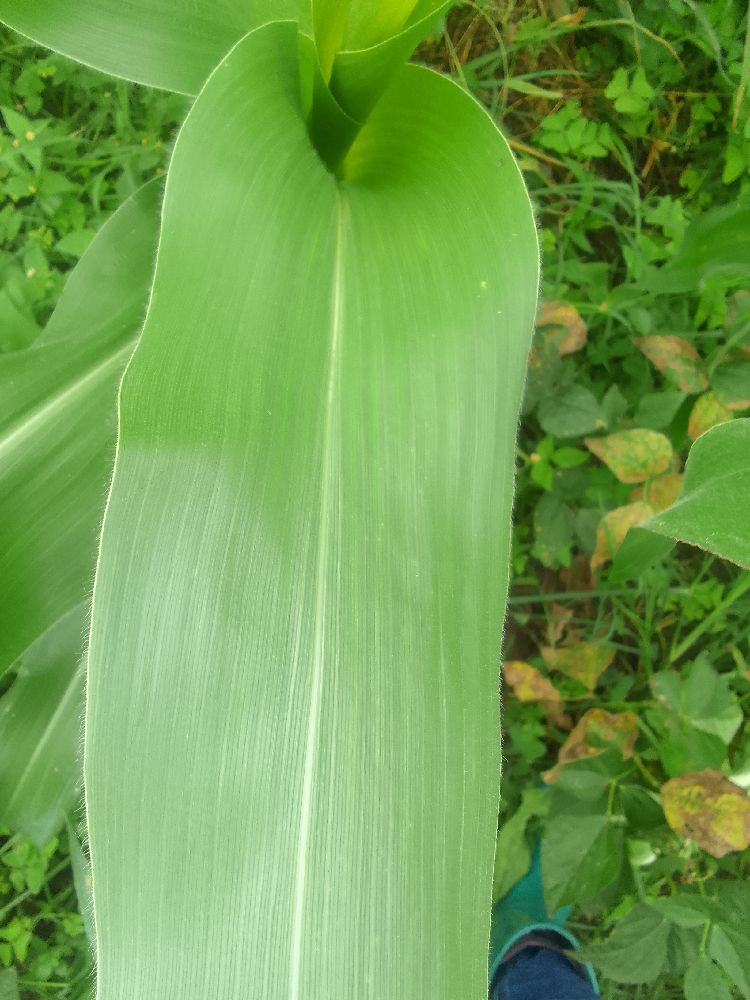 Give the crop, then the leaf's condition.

maize, healthy
